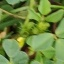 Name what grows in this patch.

unstructured weed
